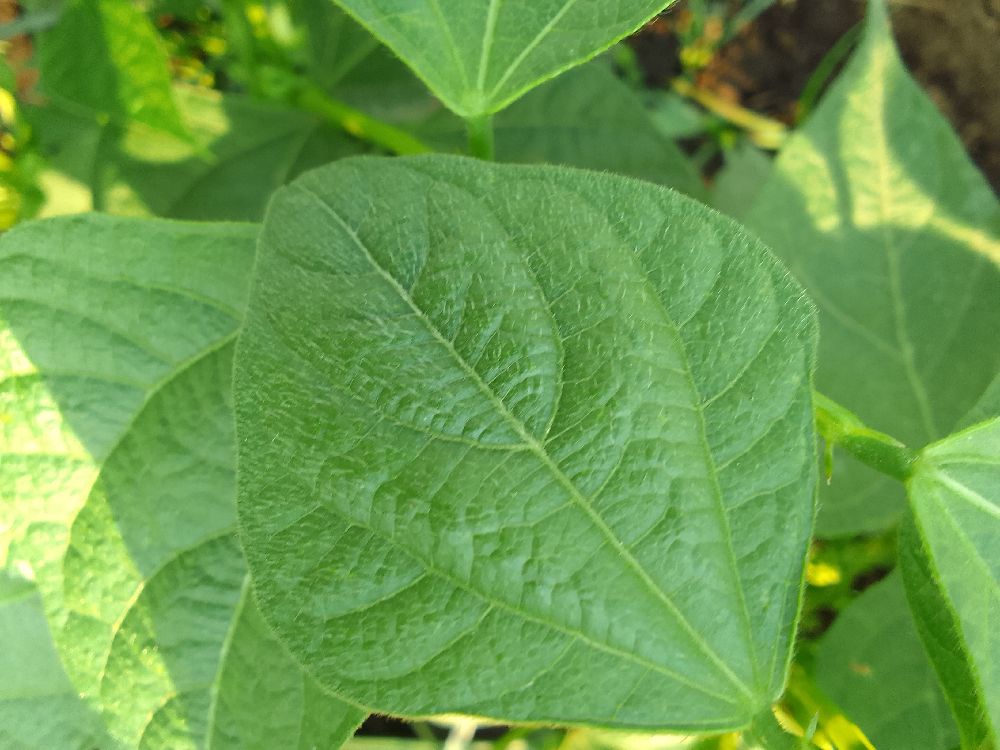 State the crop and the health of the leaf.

common bean, healthy
